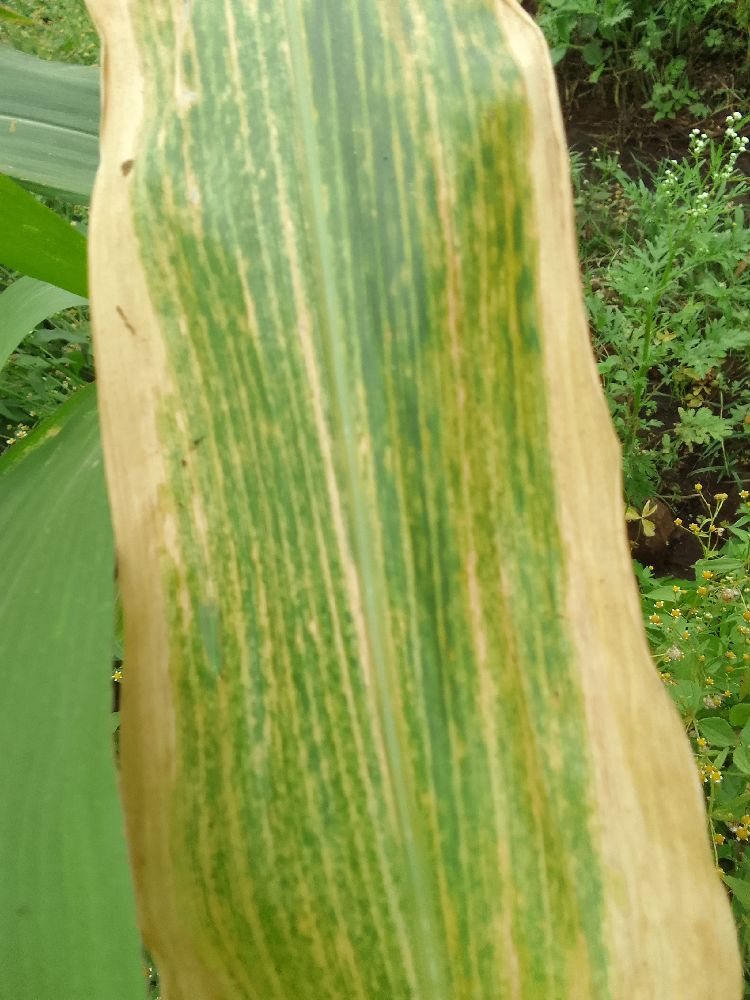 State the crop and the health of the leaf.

maize, maize lethal necrosis
